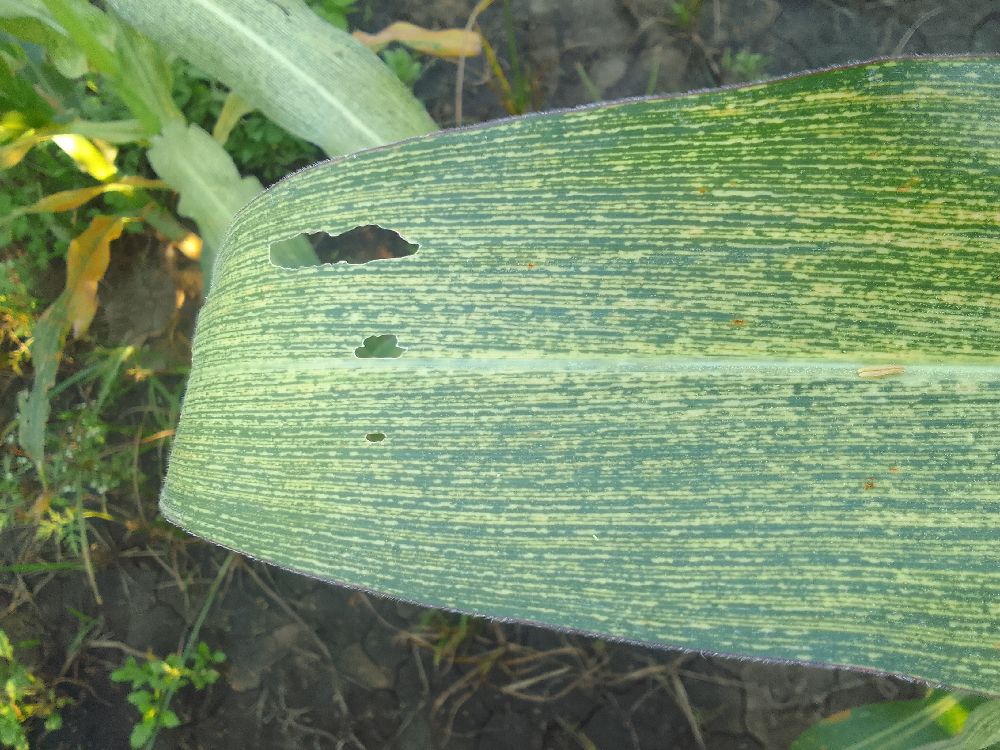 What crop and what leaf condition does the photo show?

maize, maize streak virus
